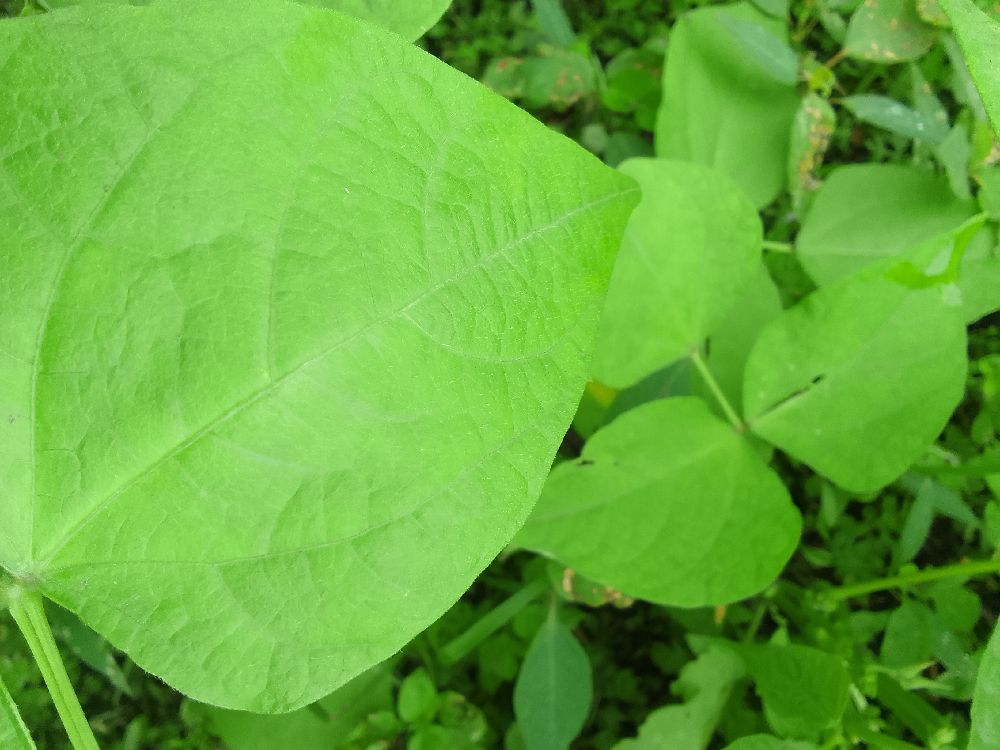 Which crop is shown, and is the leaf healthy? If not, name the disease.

common bean, healthy
